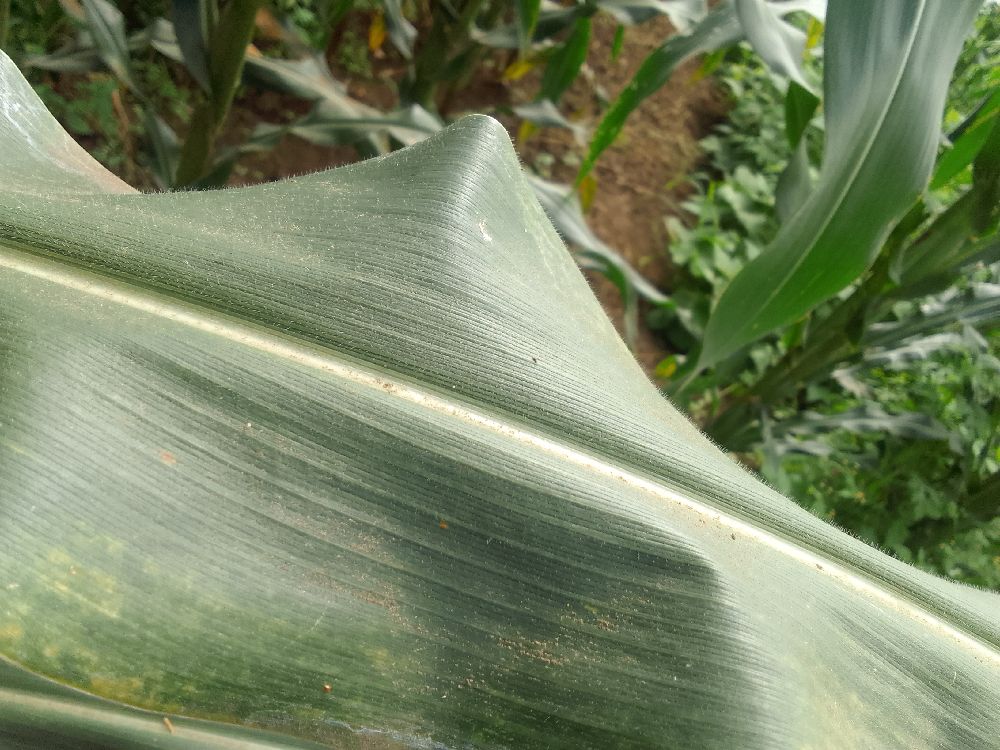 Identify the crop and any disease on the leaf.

maize, healthy
